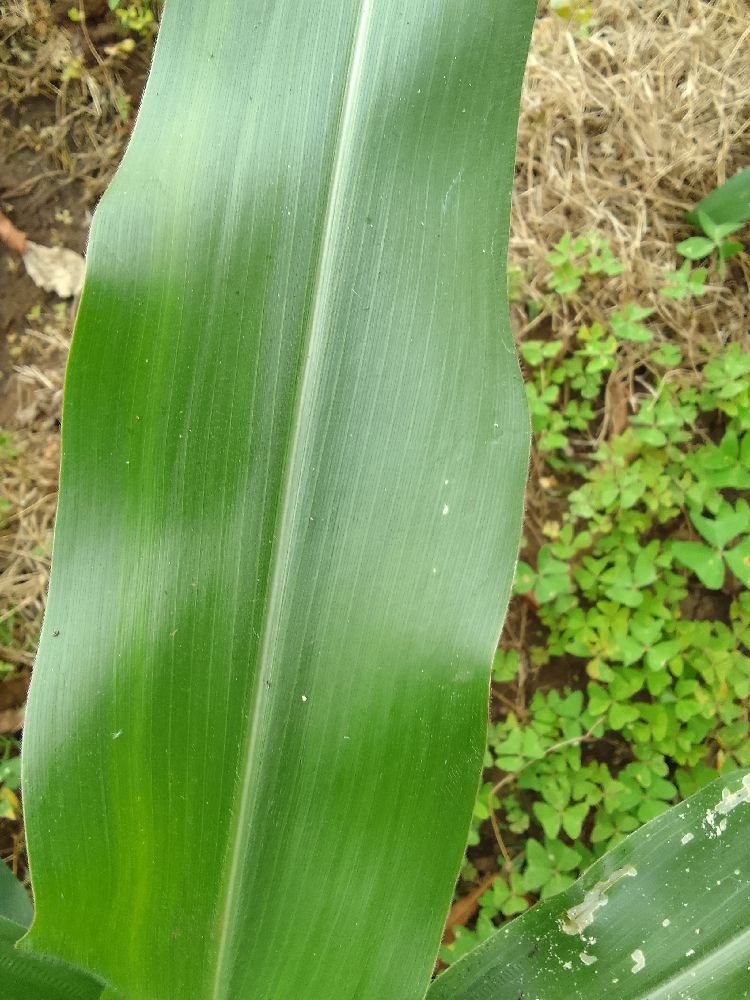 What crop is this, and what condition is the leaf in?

maize, healthy
